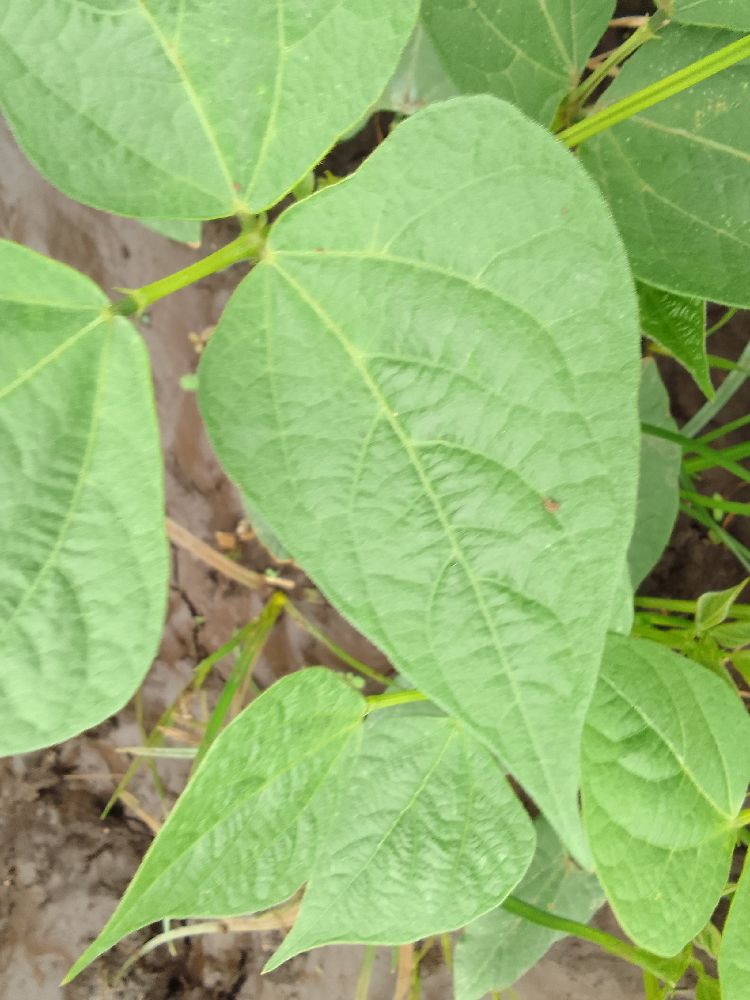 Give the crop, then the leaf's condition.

common bean, healthy
